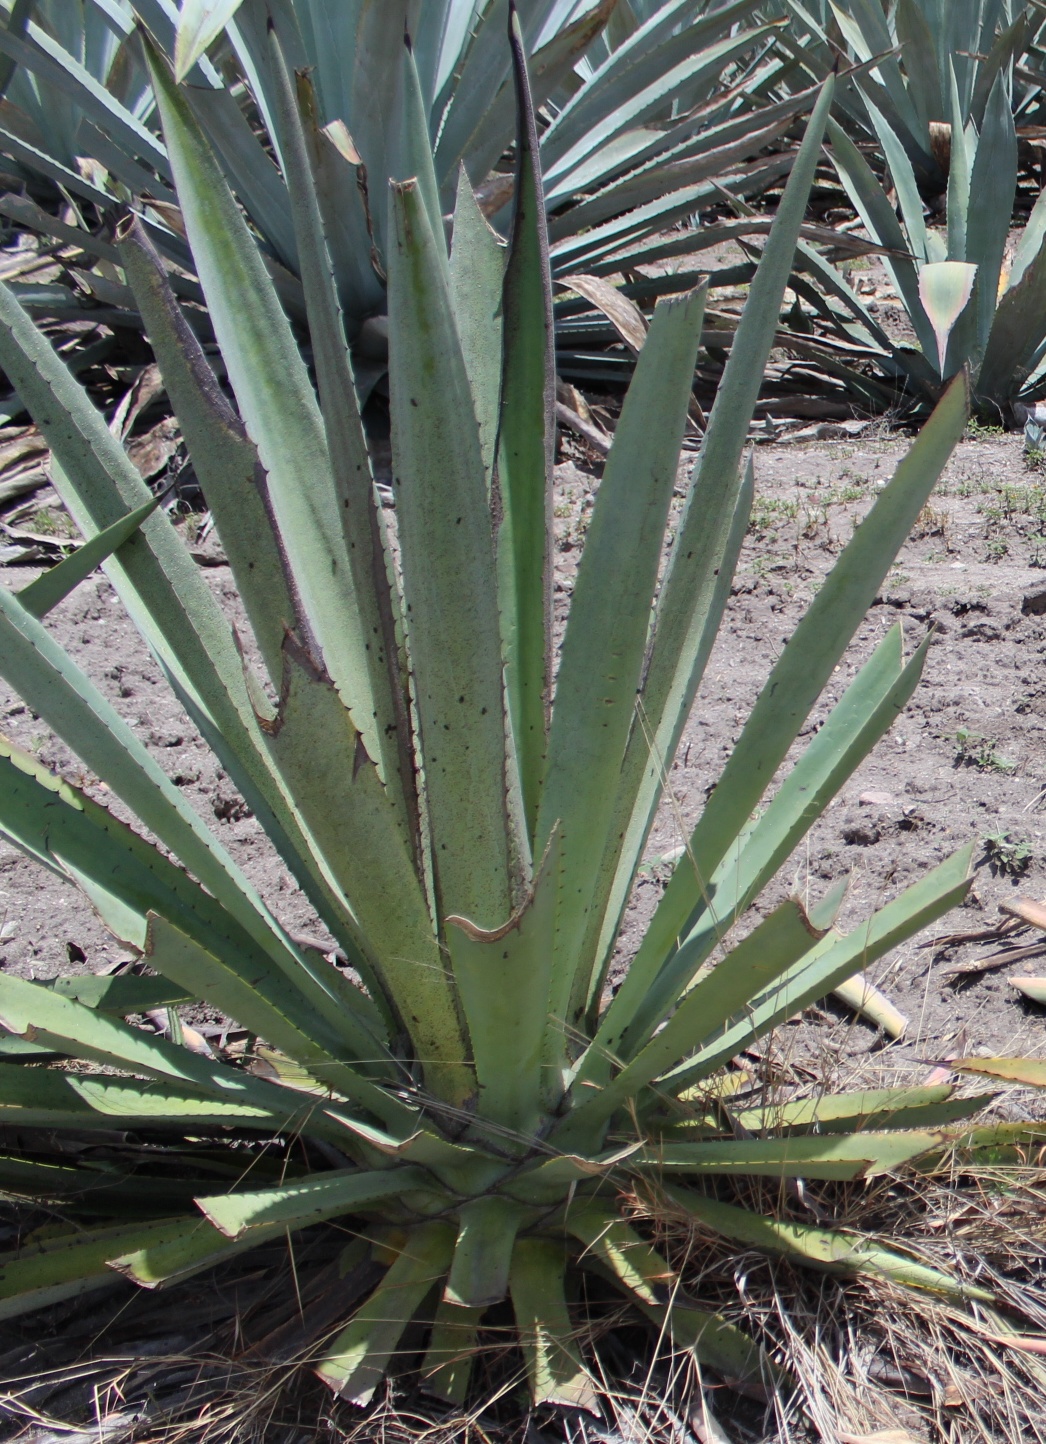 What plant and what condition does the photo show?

agave, yellow
